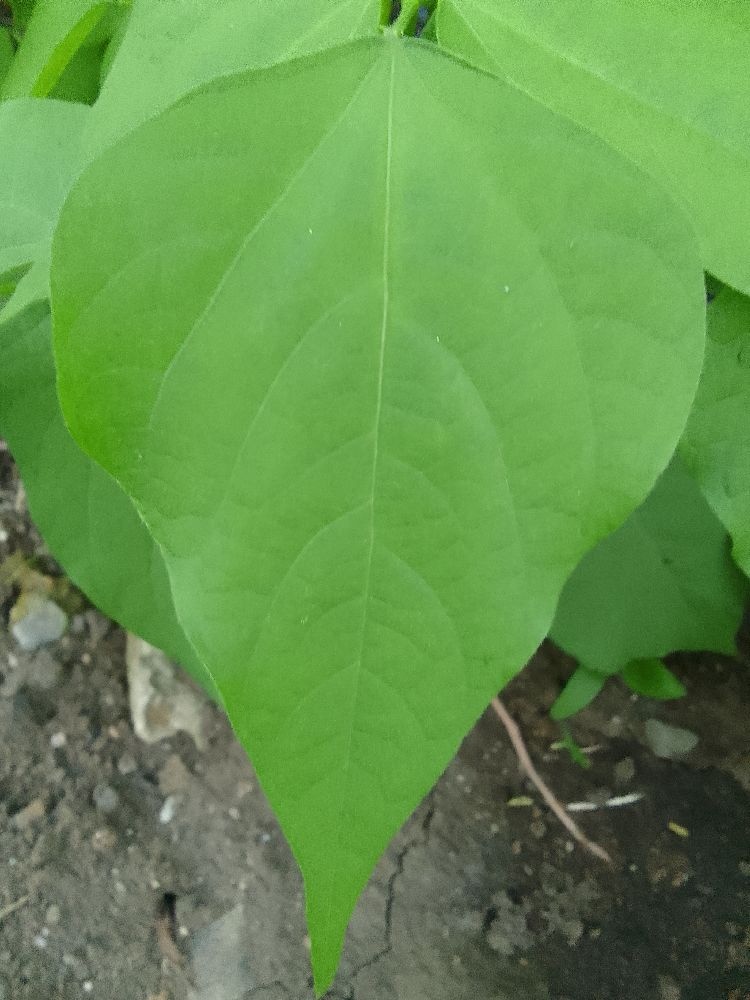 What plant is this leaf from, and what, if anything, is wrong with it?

common bean, healthy
